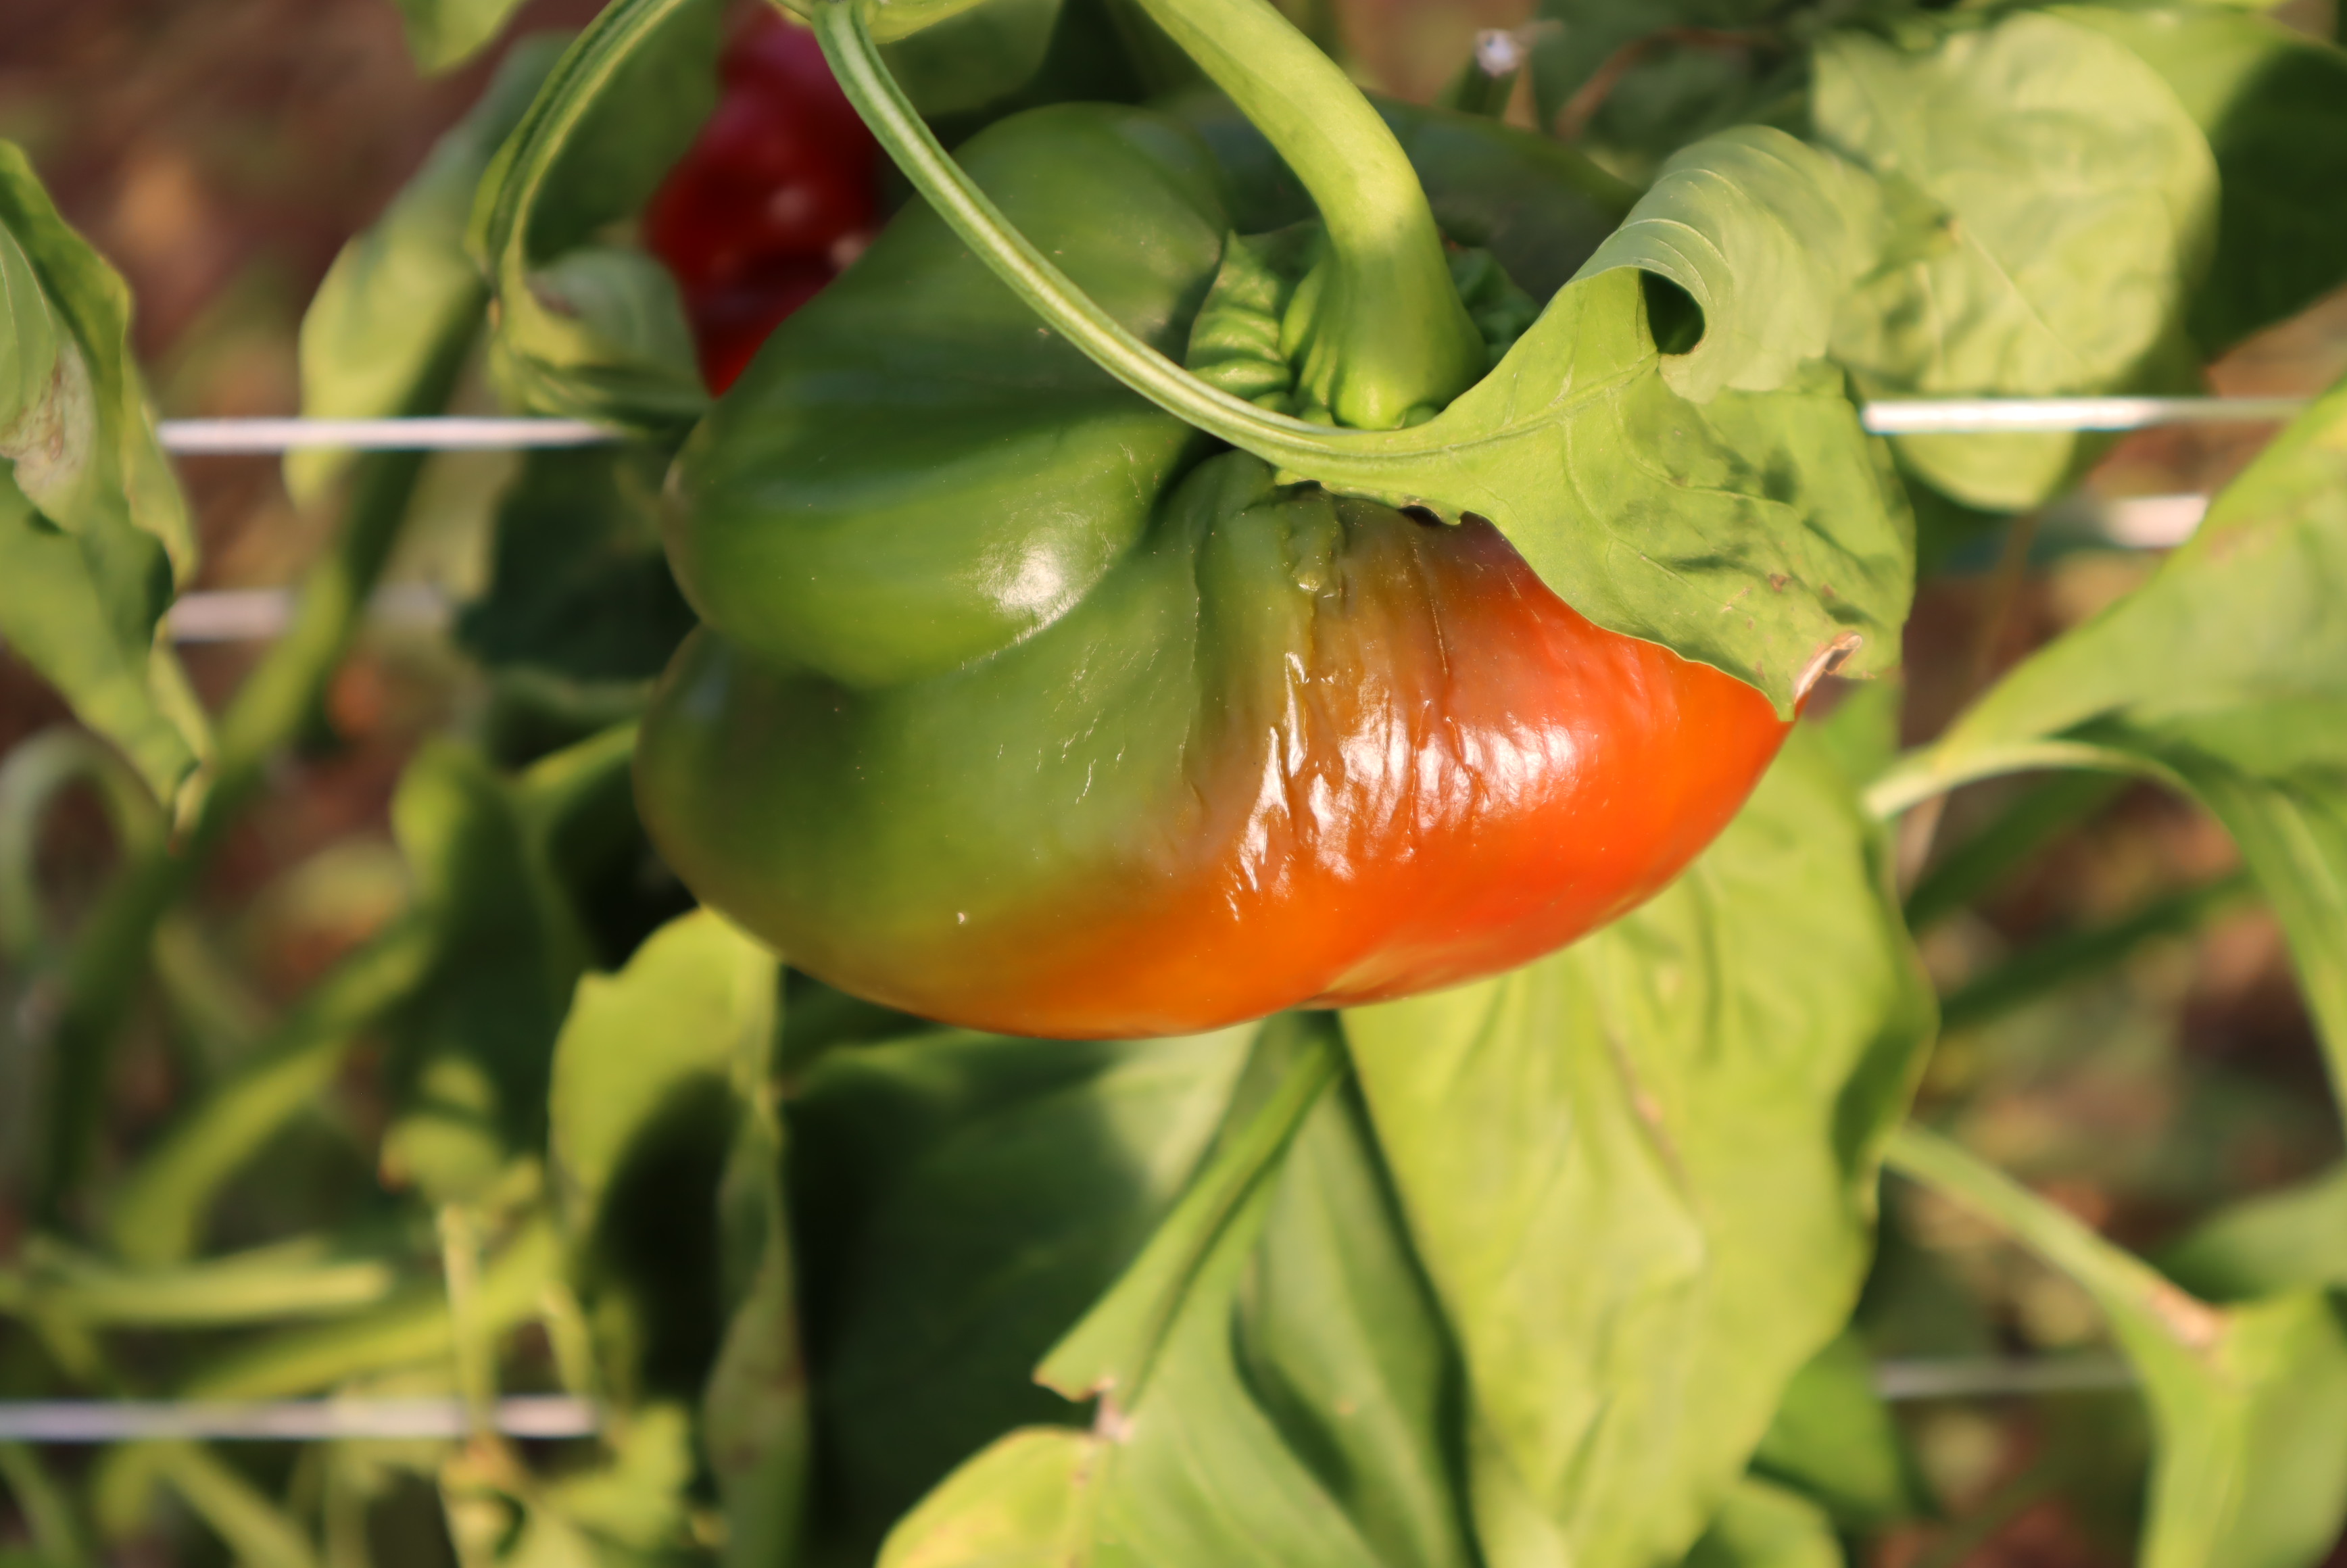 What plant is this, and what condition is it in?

bell pepper, amorphous fruit
